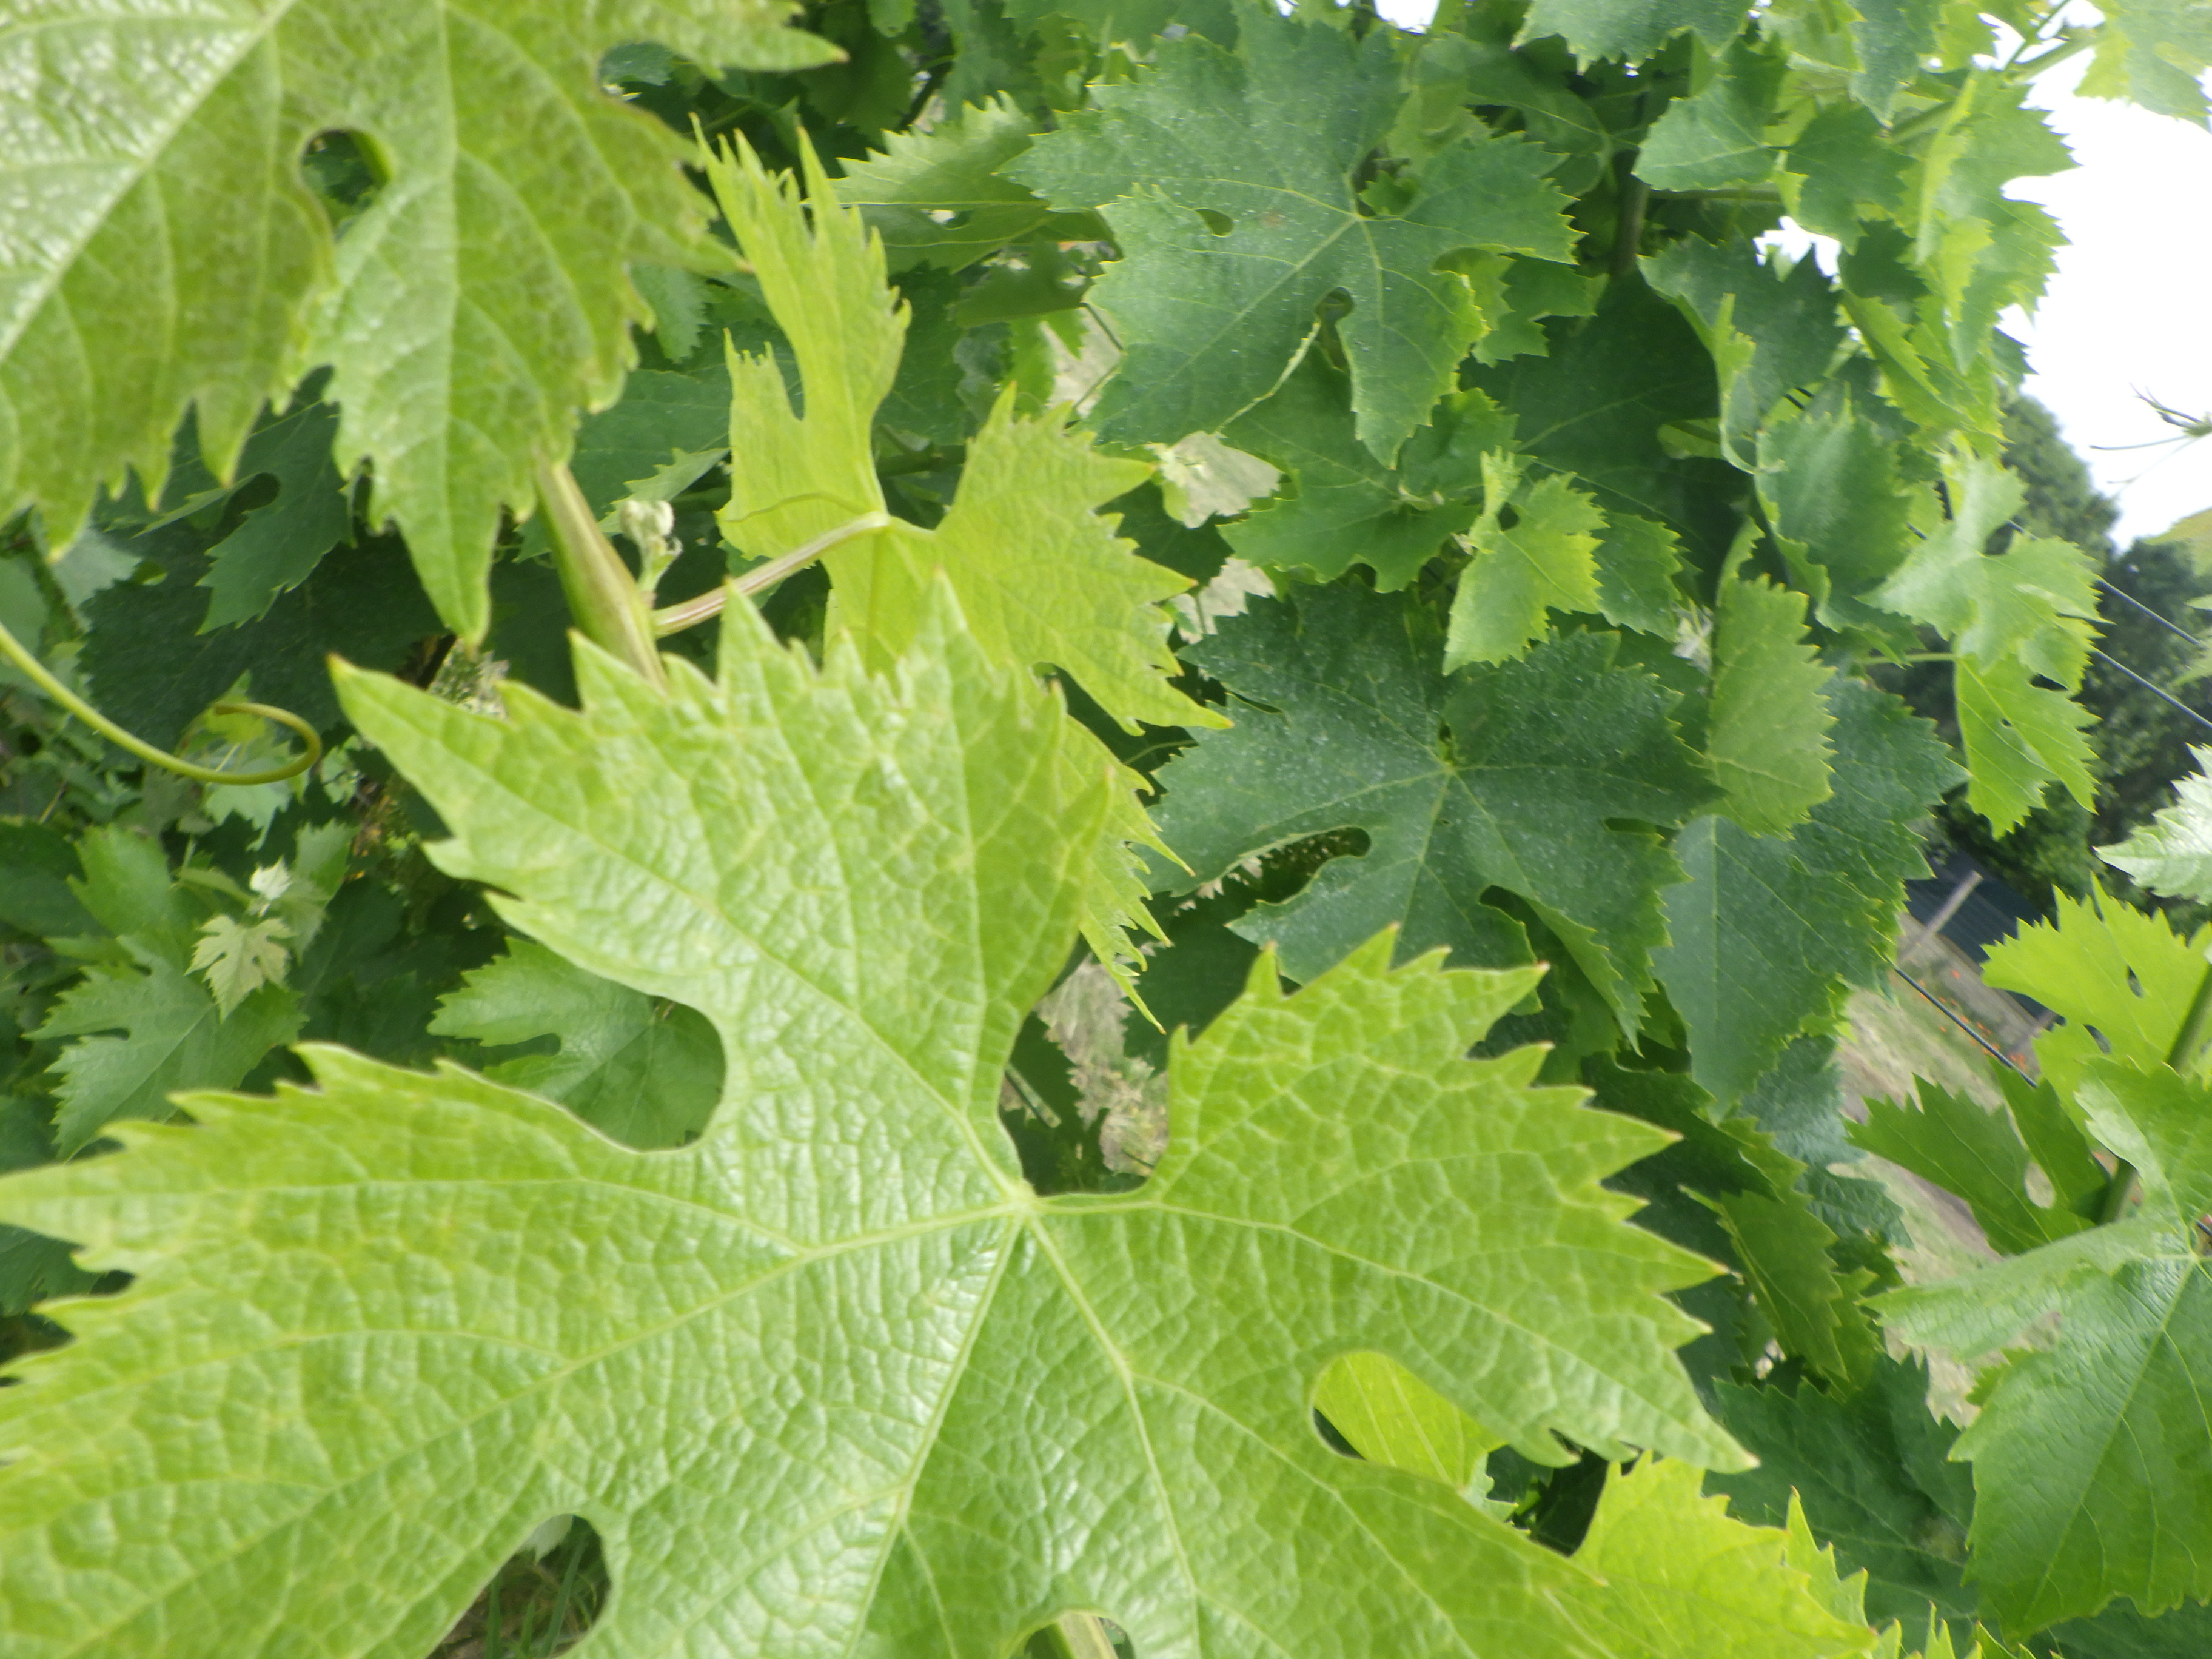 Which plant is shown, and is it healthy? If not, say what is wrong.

grapevine, healthy
